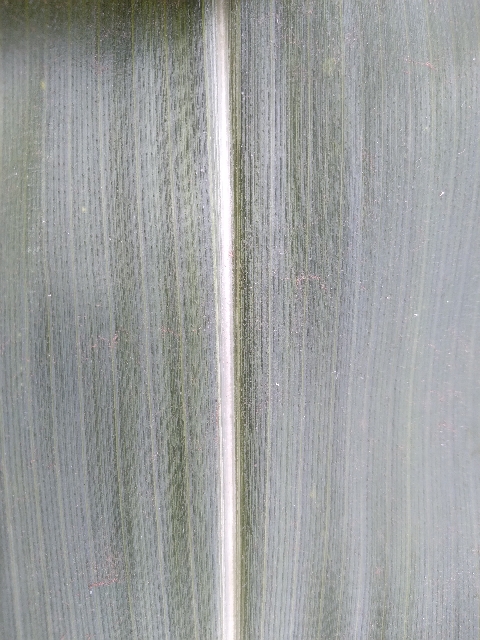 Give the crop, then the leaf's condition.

maize, healthy
